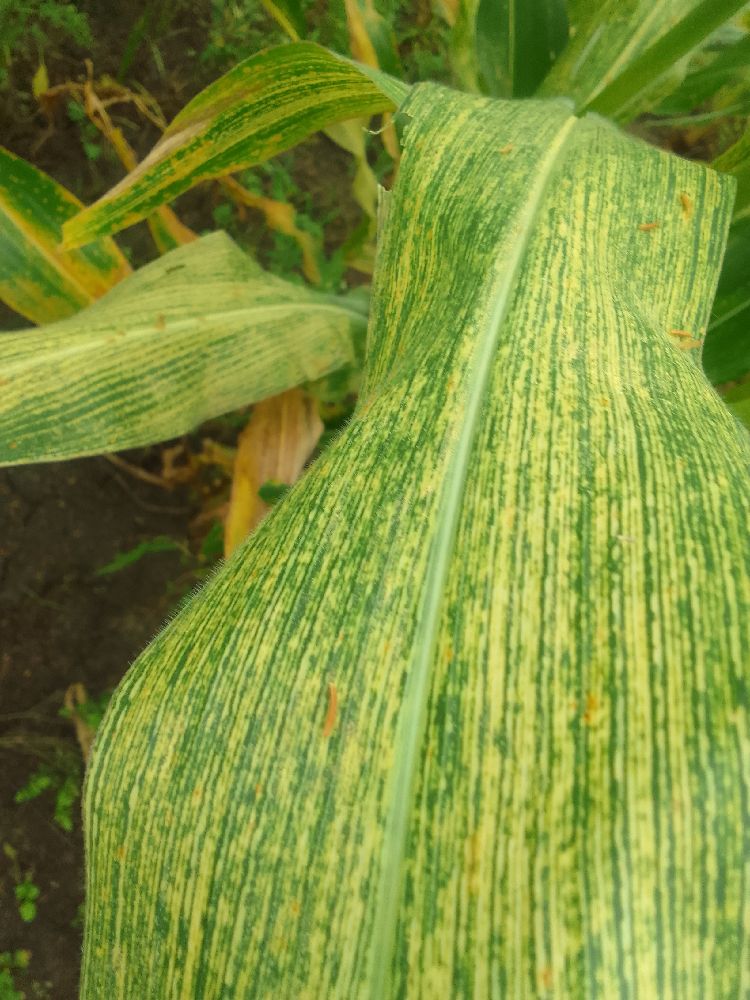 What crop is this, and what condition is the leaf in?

maize, maize streak virus
